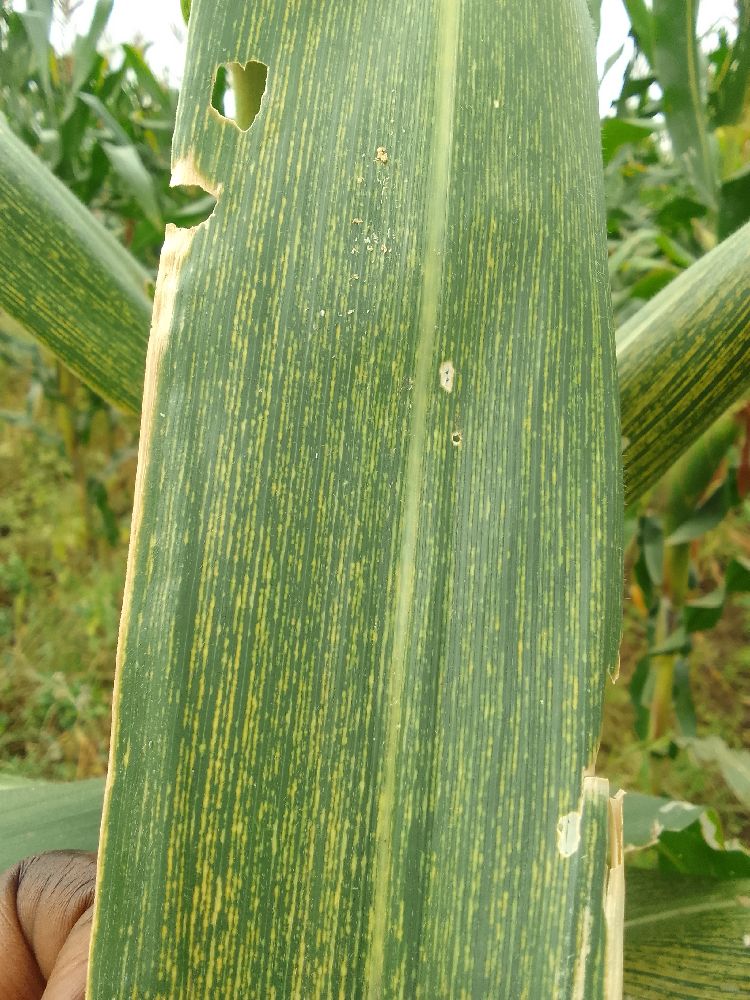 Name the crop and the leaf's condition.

maize, maize streak virus
